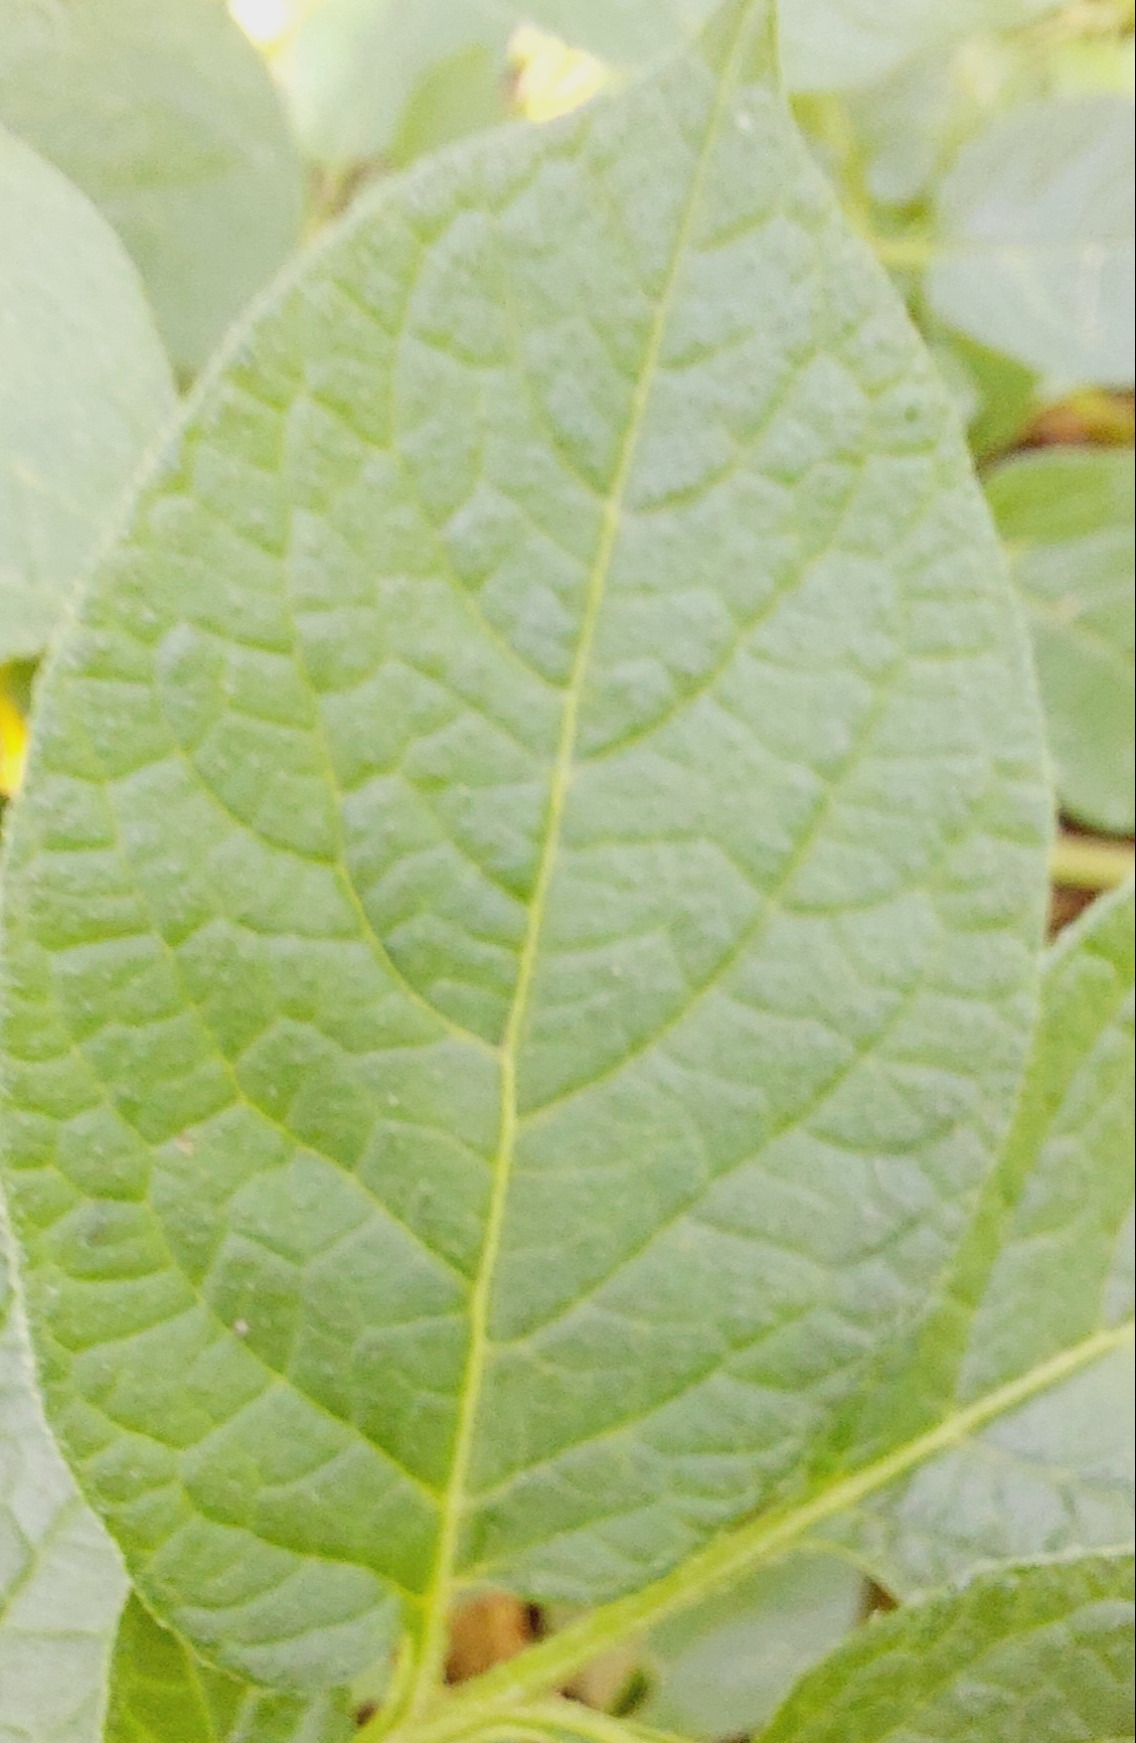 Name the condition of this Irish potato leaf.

healthy
